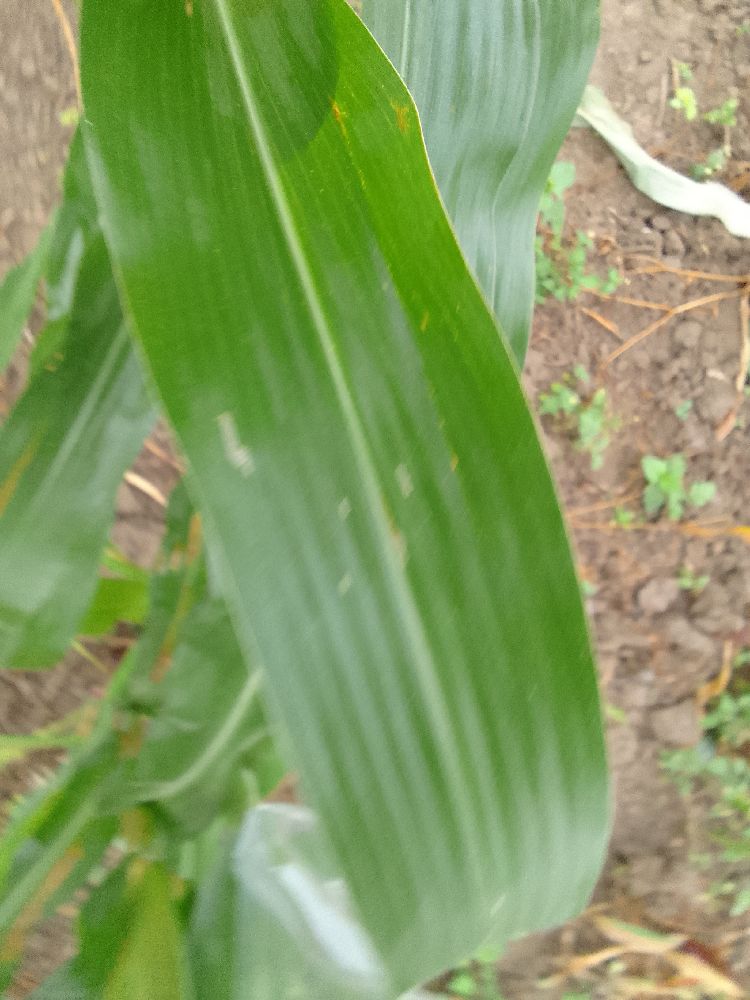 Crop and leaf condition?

maize, healthy
